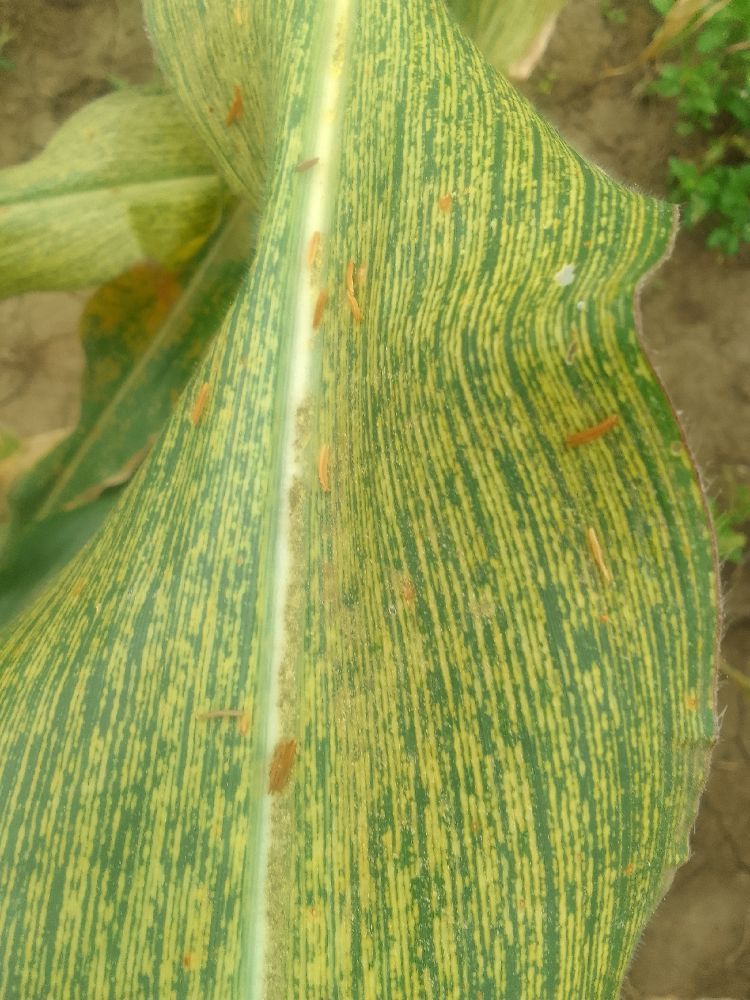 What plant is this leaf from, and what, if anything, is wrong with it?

maize, maize streak virus
